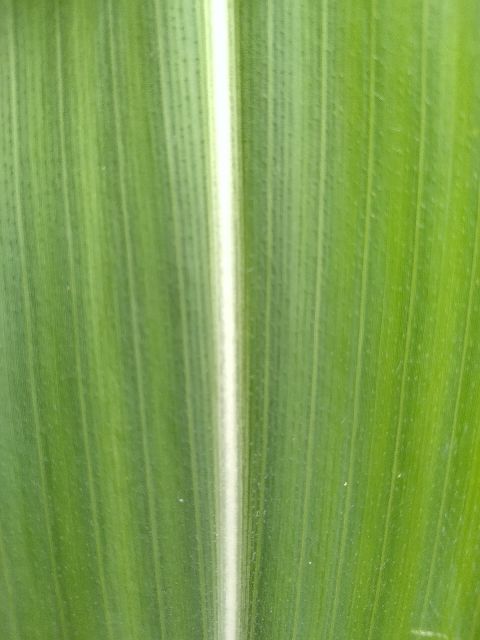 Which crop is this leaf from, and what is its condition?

maize, healthy
